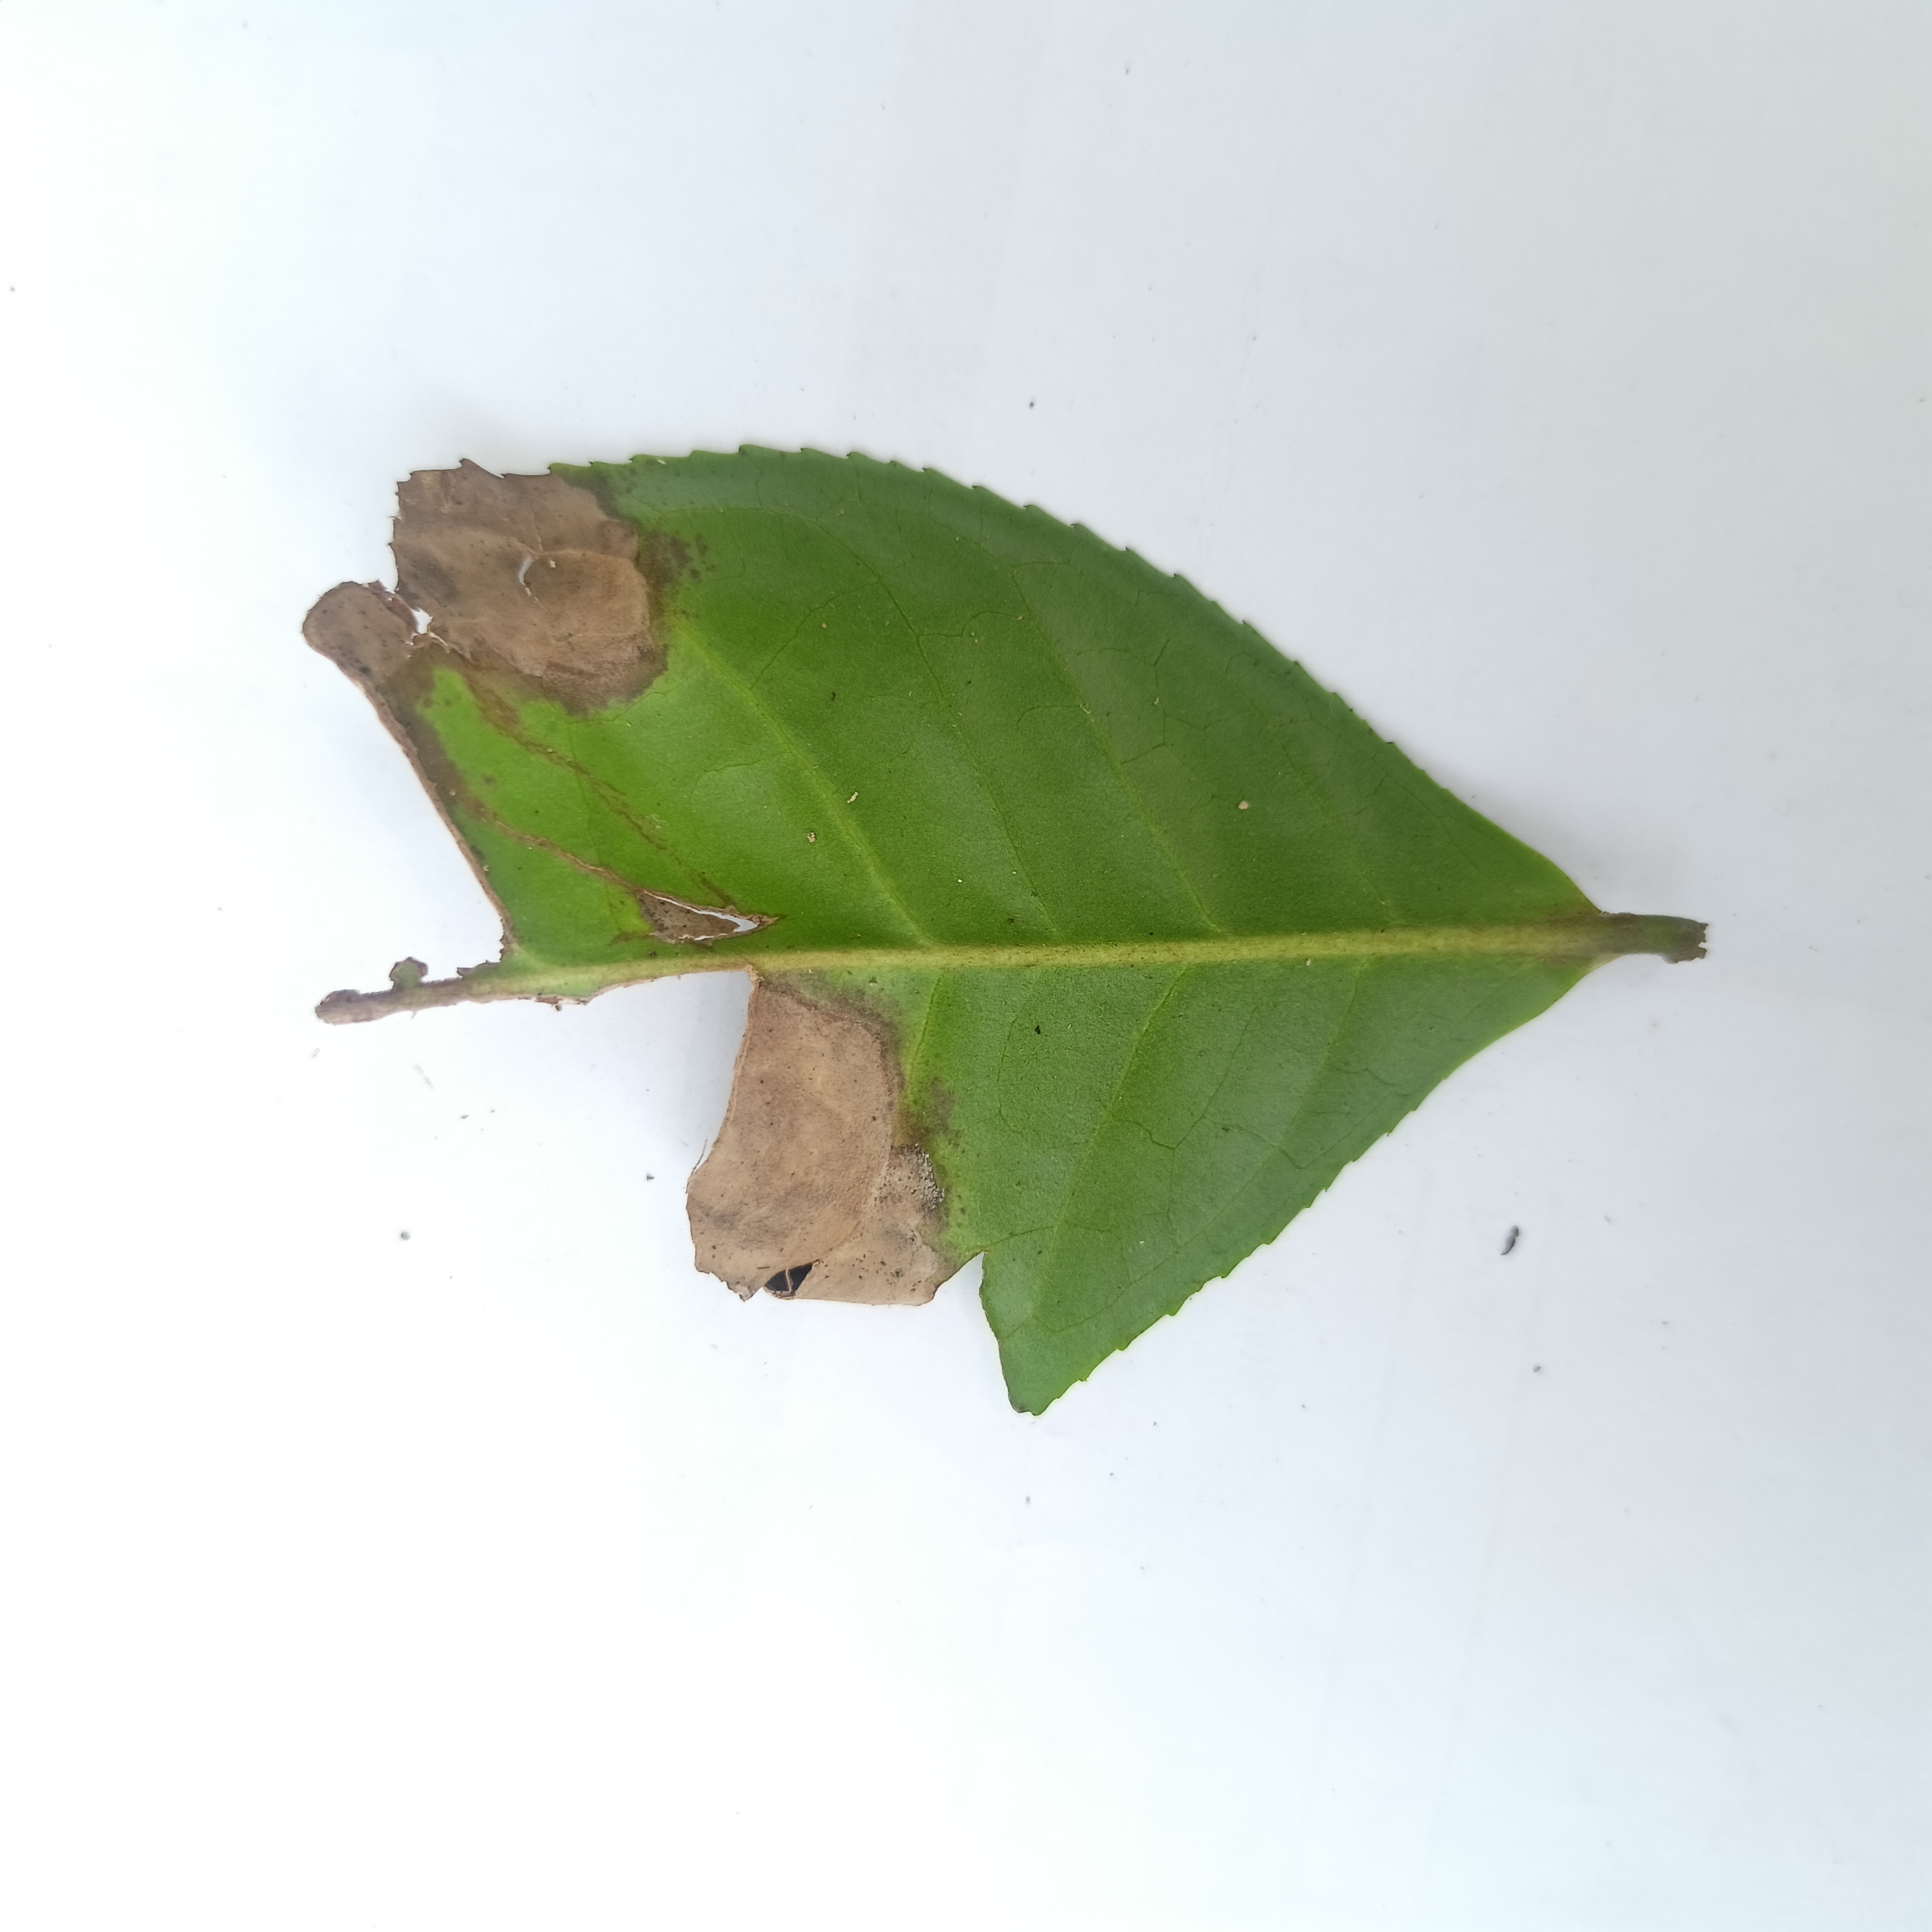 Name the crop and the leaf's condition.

tea, brown blight
